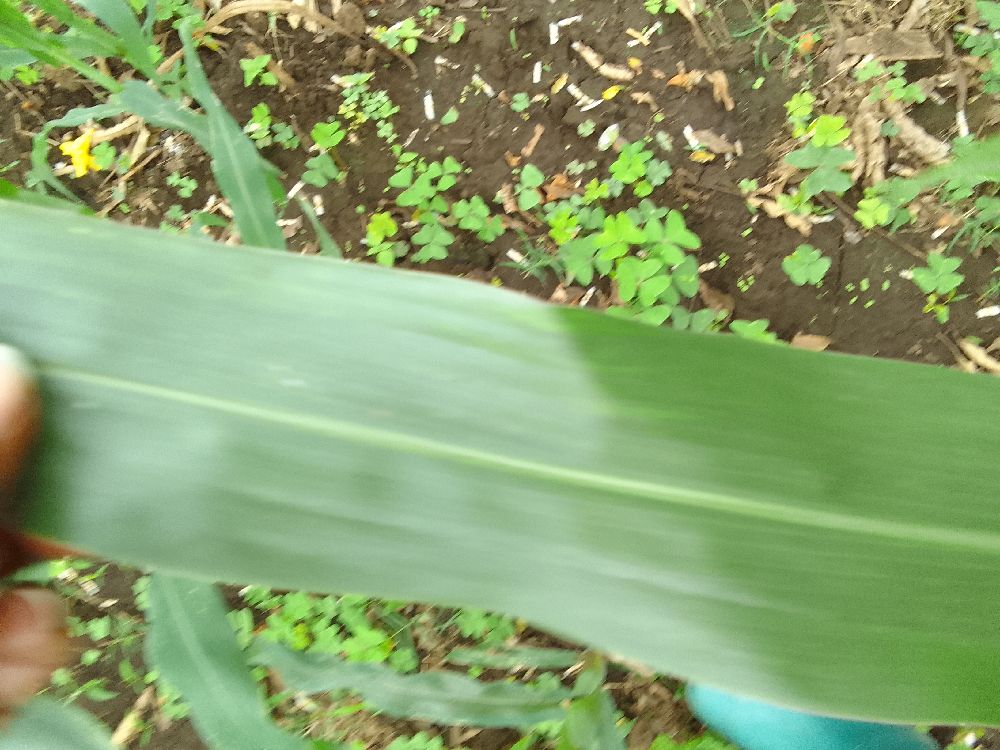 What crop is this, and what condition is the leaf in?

maize, healthy
